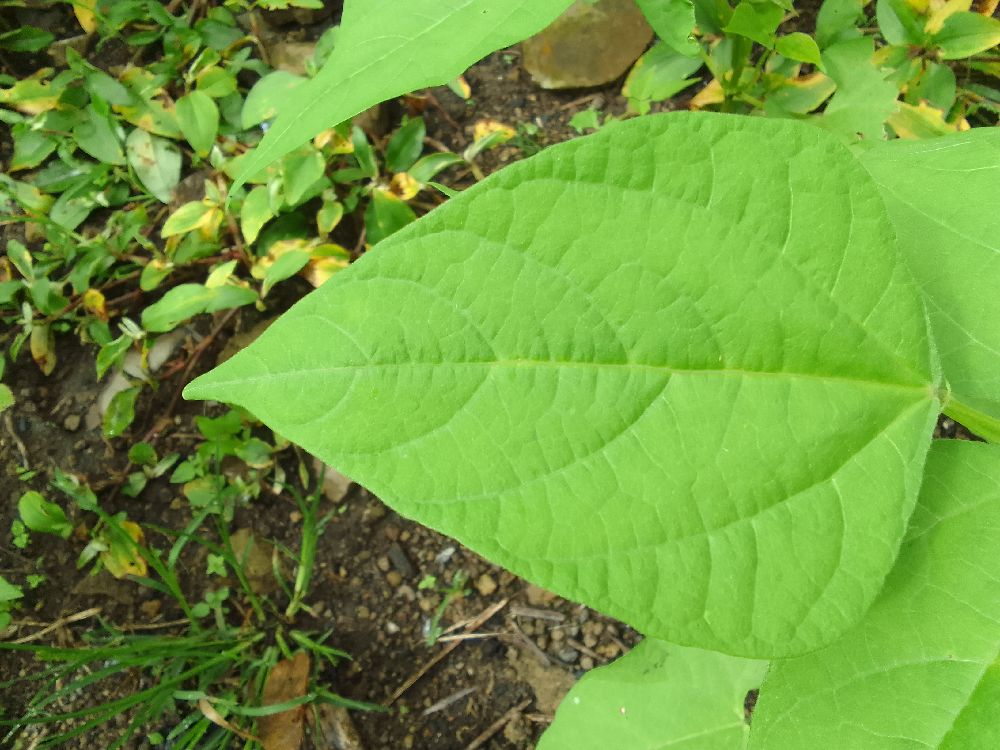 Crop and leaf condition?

common bean, healthy
